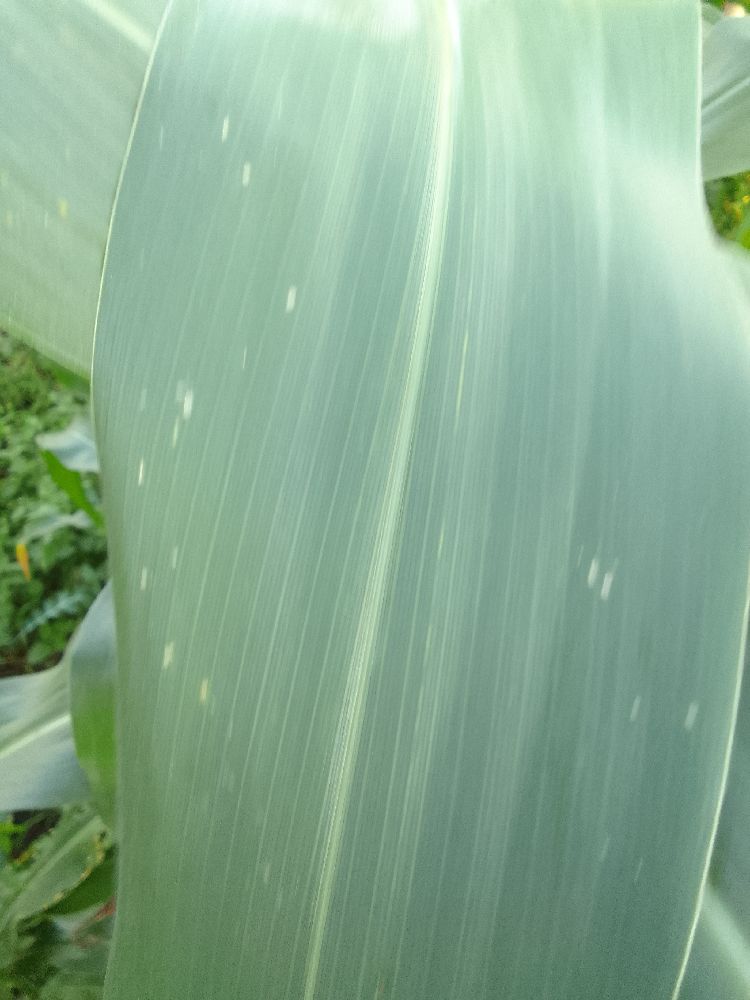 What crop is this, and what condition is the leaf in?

maize, healthy
